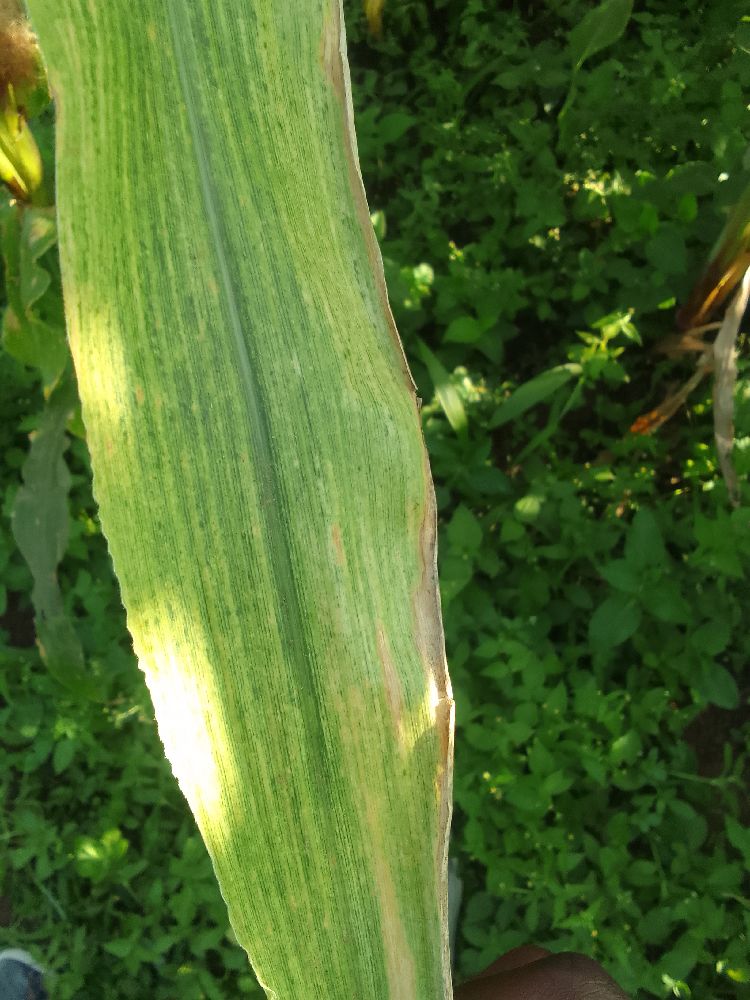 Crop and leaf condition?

maize, maize lethal necrosis
